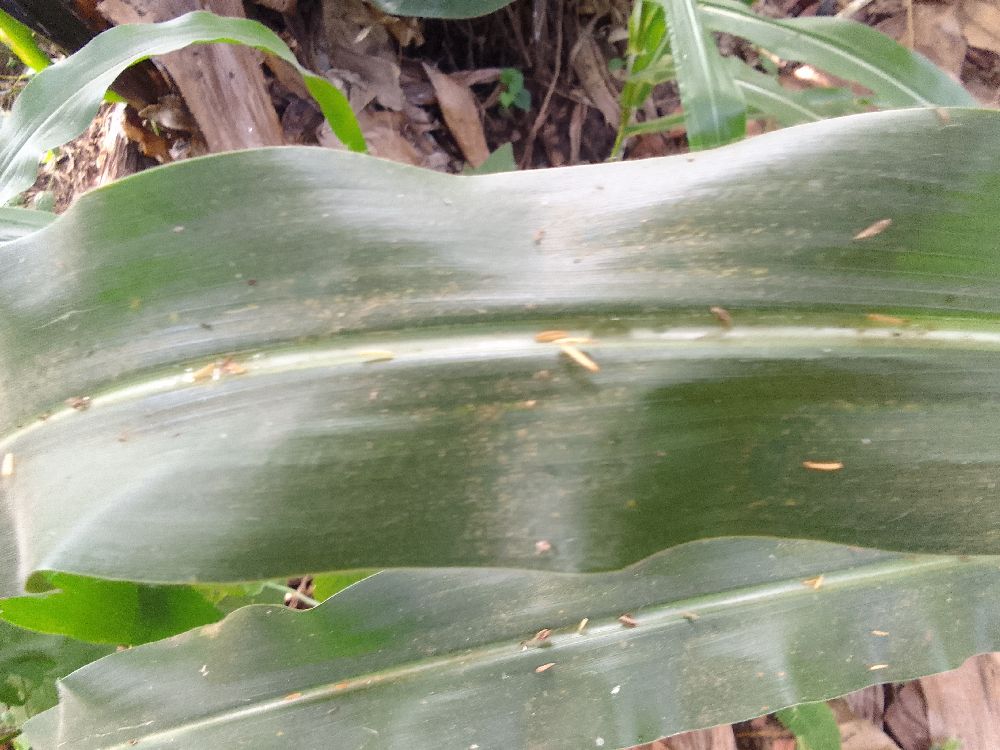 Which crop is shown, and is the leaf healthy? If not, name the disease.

maize, healthy
